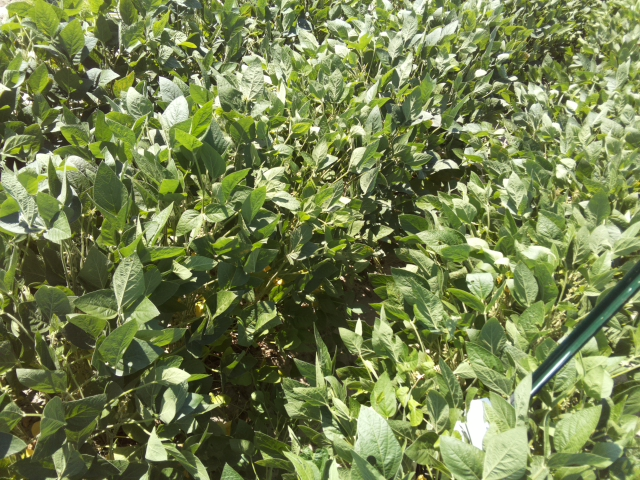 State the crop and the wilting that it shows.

soybean, slight leaflet or petiole turgor loss in upper canopy
